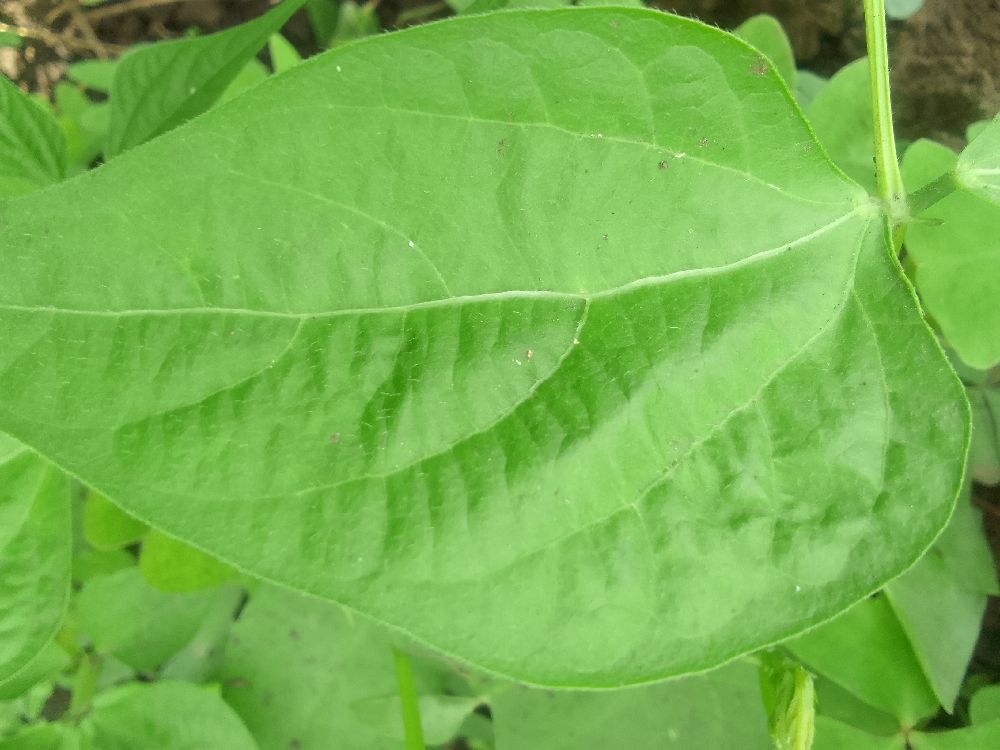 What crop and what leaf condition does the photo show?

common bean, healthy
